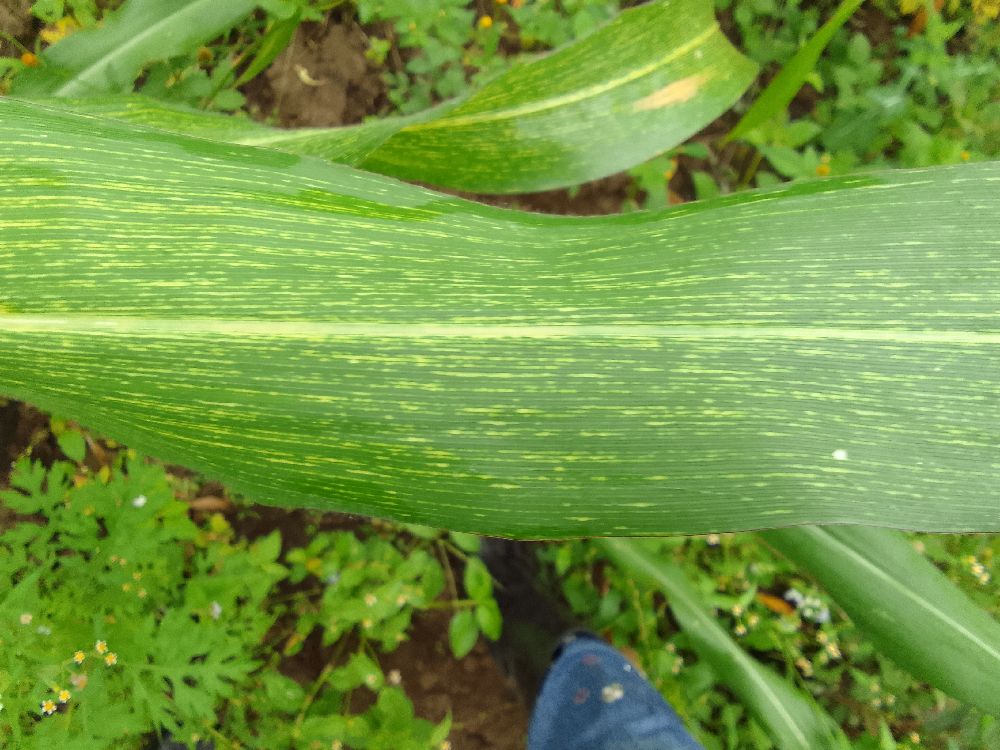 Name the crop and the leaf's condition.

maize, maize streak virus
